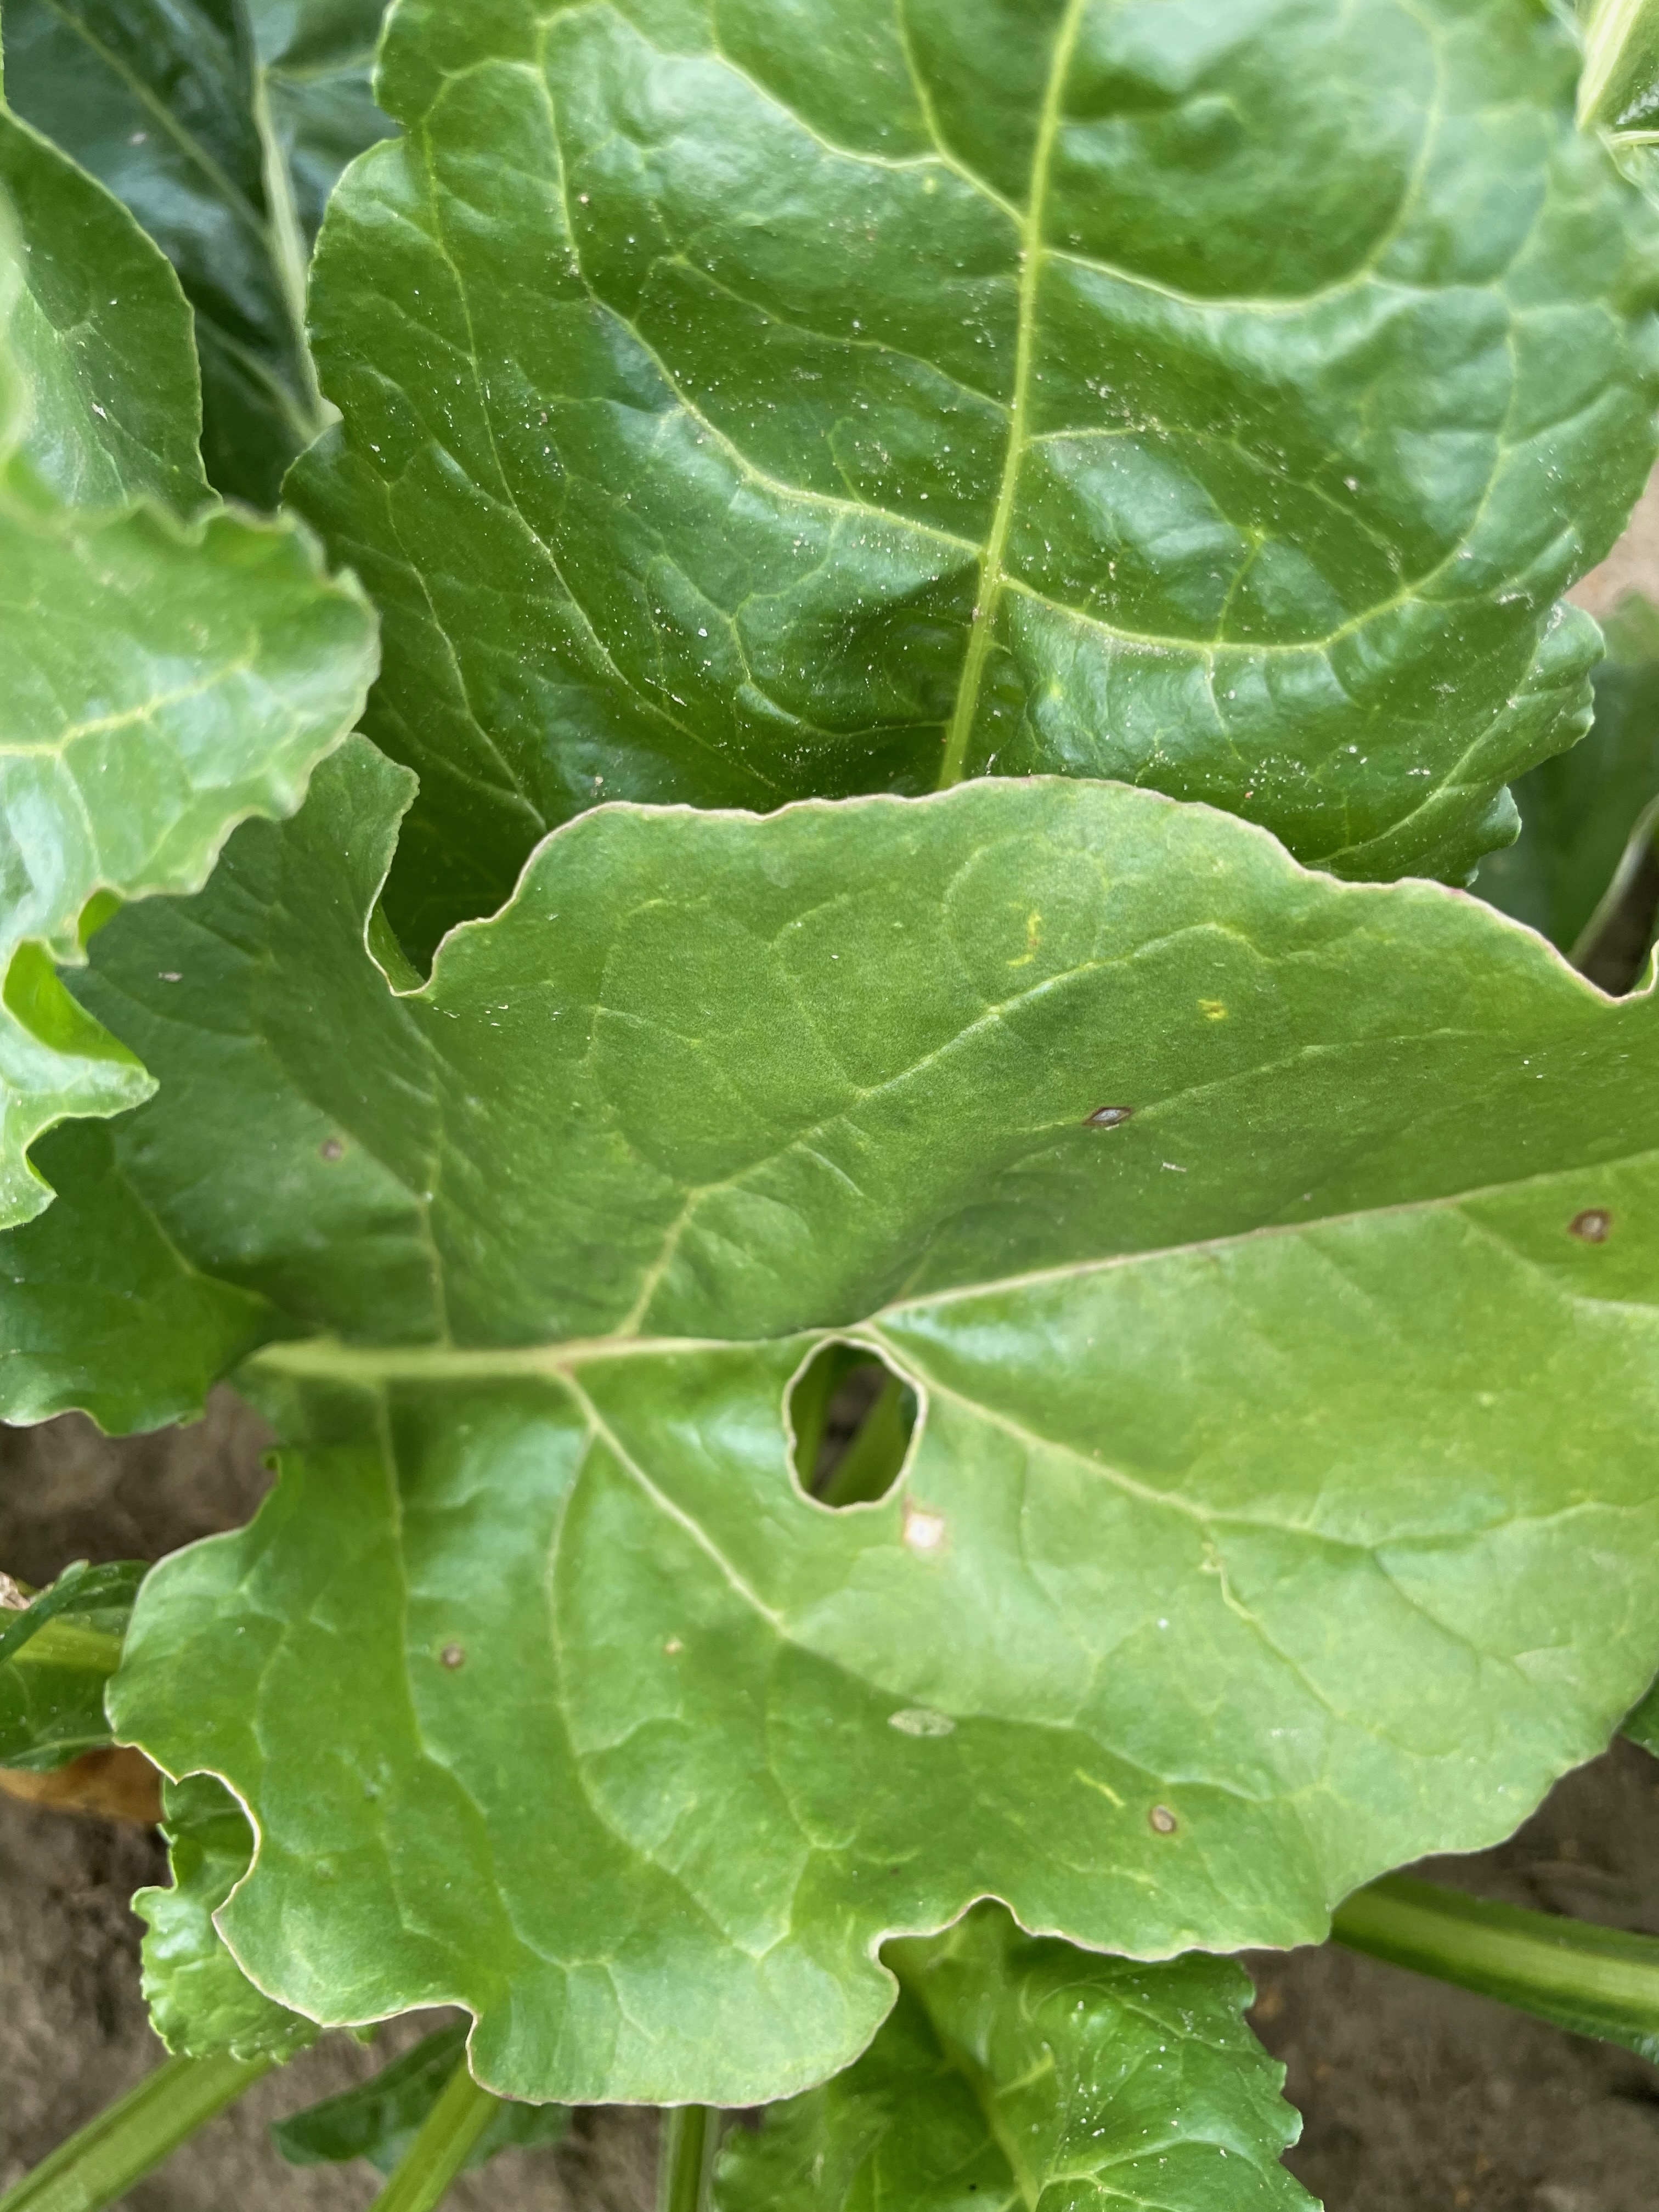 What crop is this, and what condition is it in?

beet, cercospora
